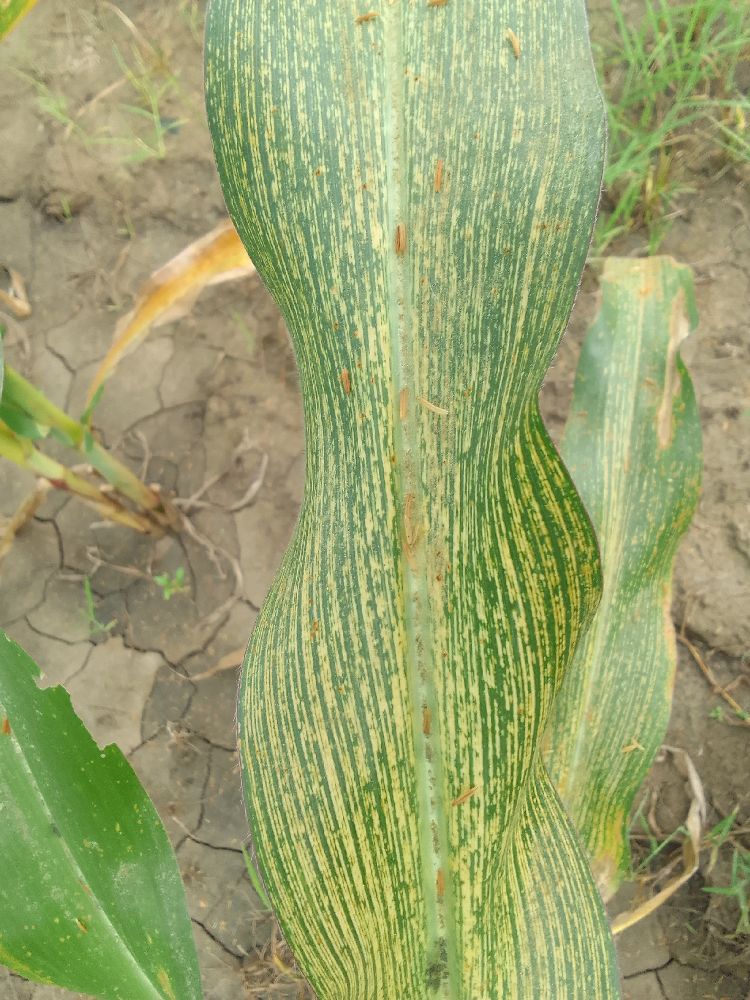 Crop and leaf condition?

maize, maize streak virus
